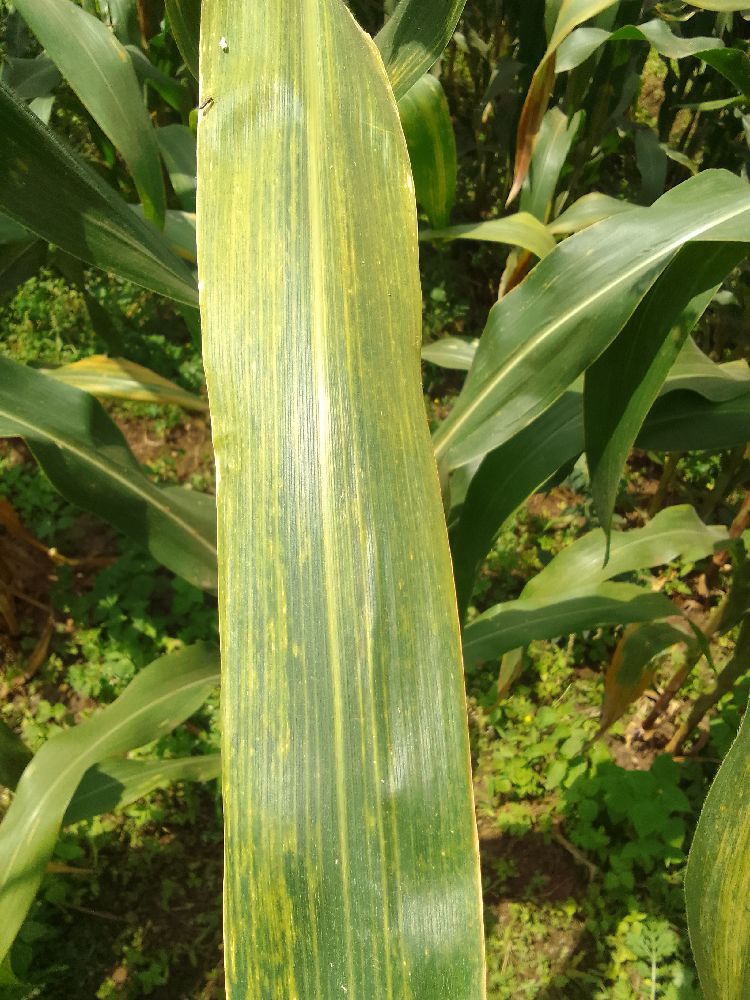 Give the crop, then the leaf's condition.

maize, maize lethal necrosis
